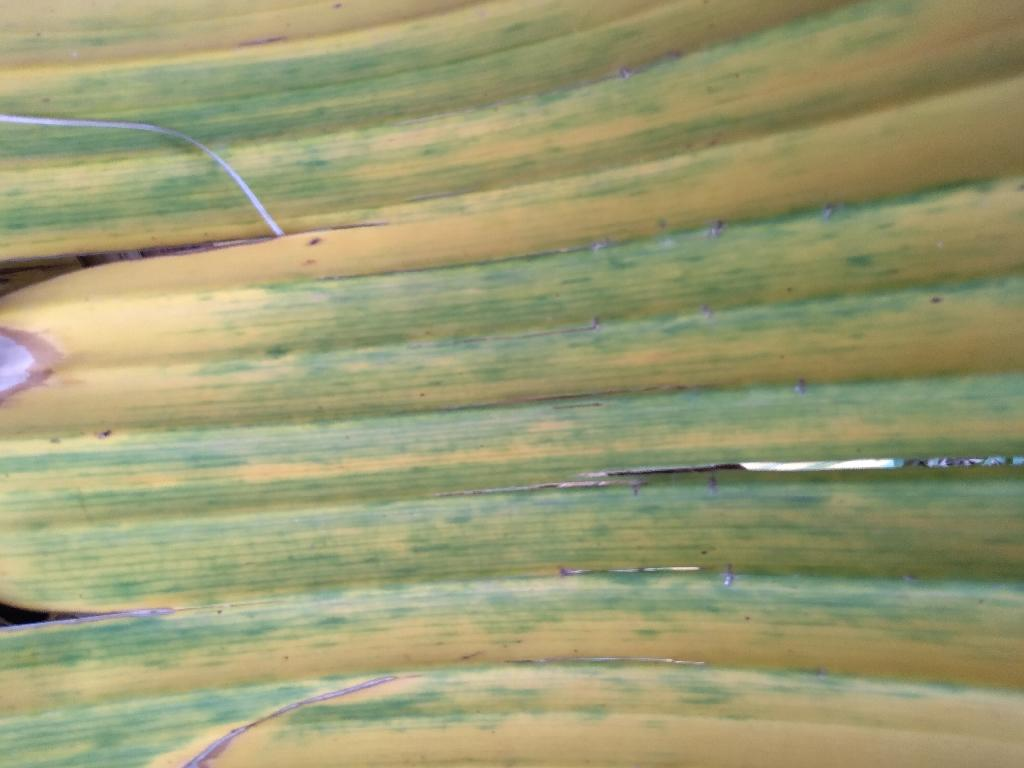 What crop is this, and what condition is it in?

banana, fusarium wilt race 1
